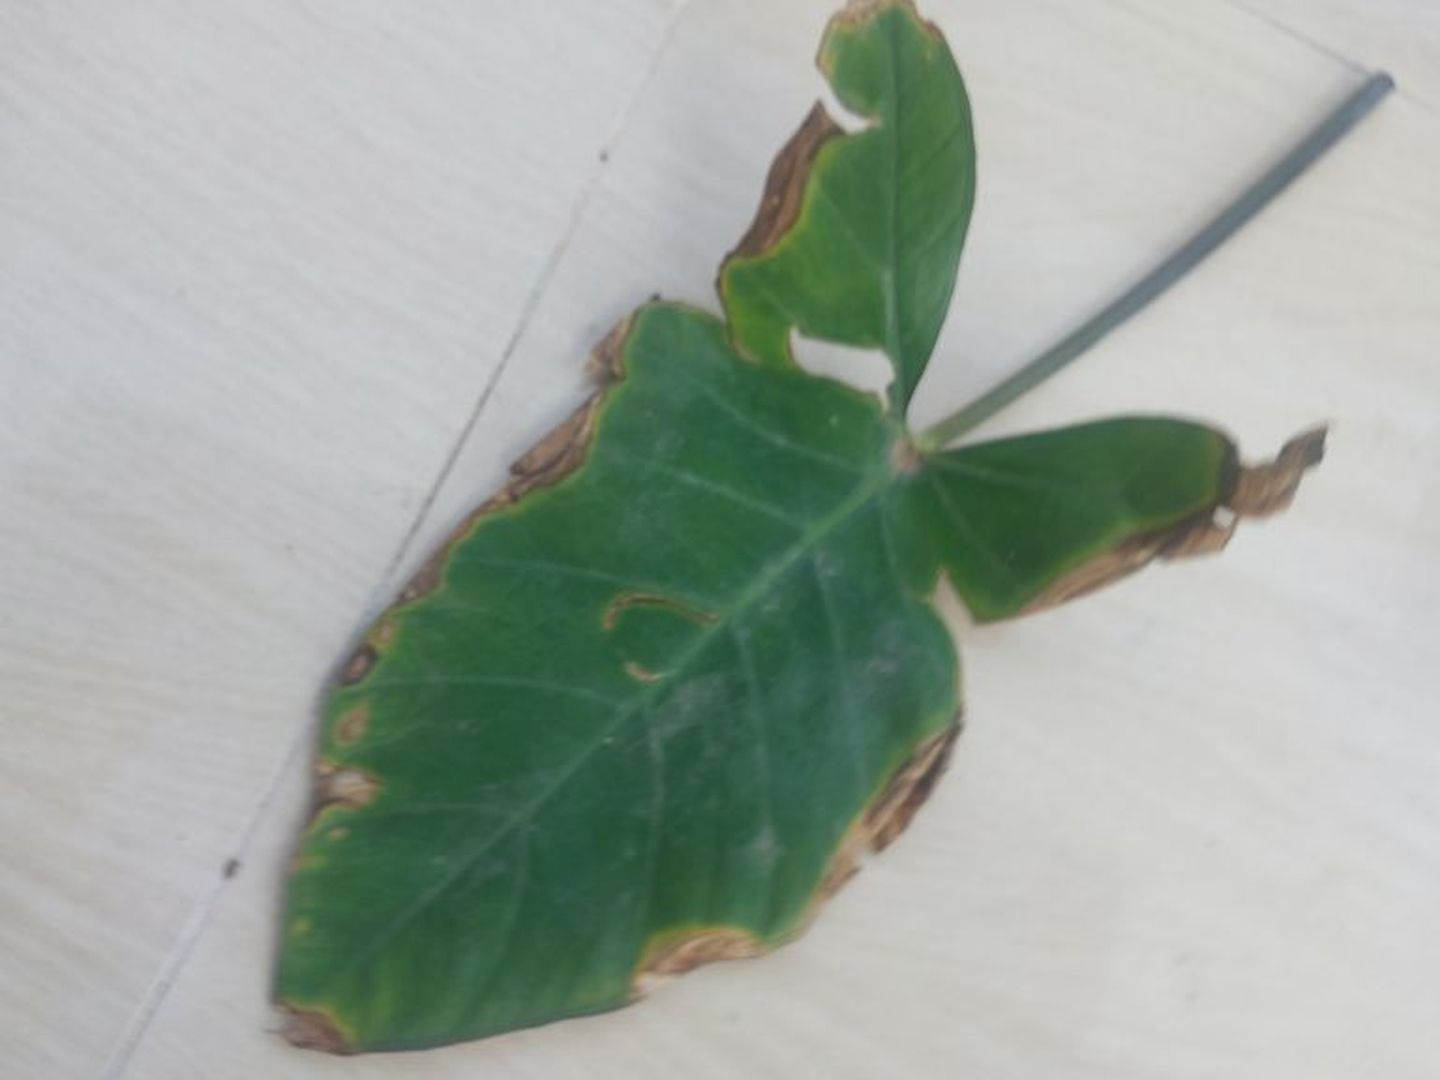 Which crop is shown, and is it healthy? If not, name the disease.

taro, leaf blight
